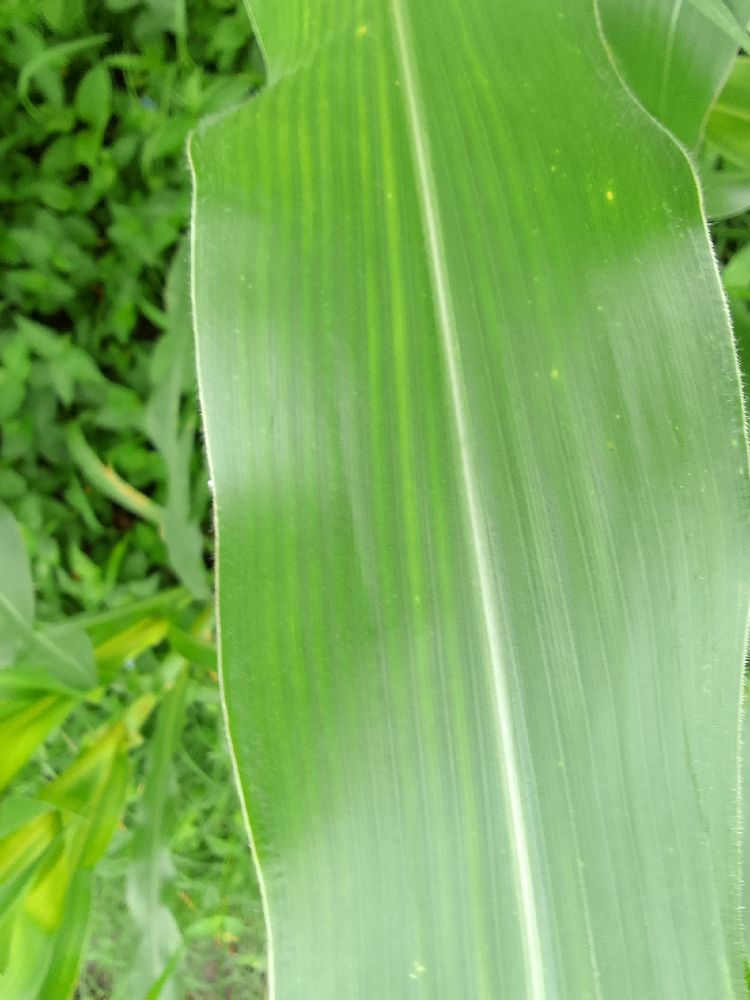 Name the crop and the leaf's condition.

maize, healthy
